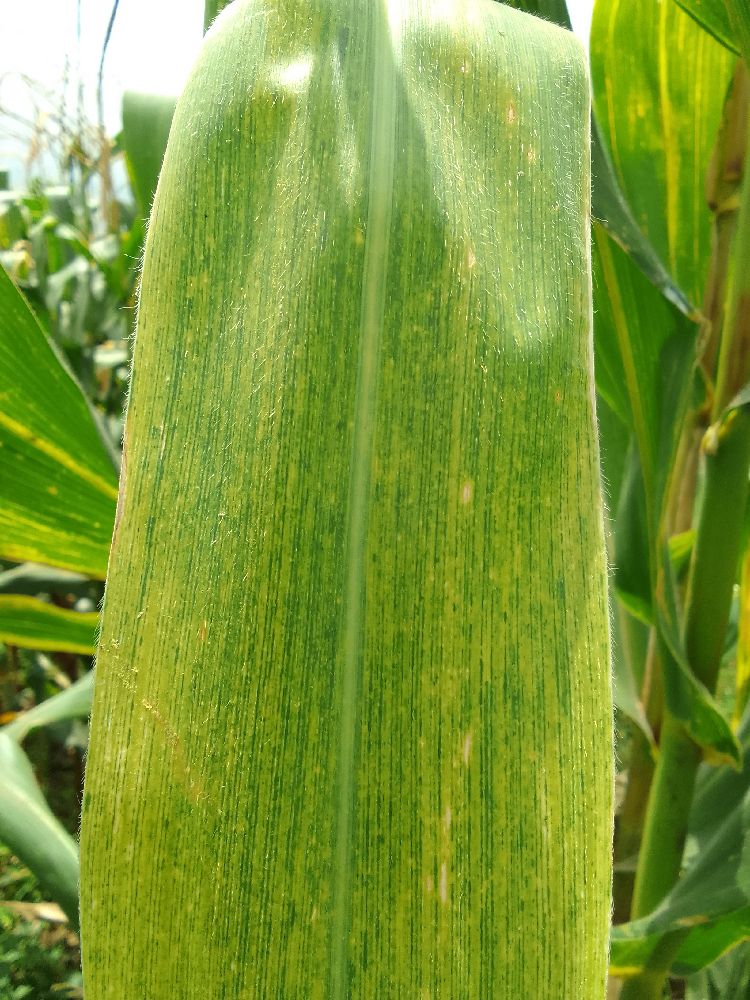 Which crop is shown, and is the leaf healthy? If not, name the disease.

maize, maize lethal necrosis
